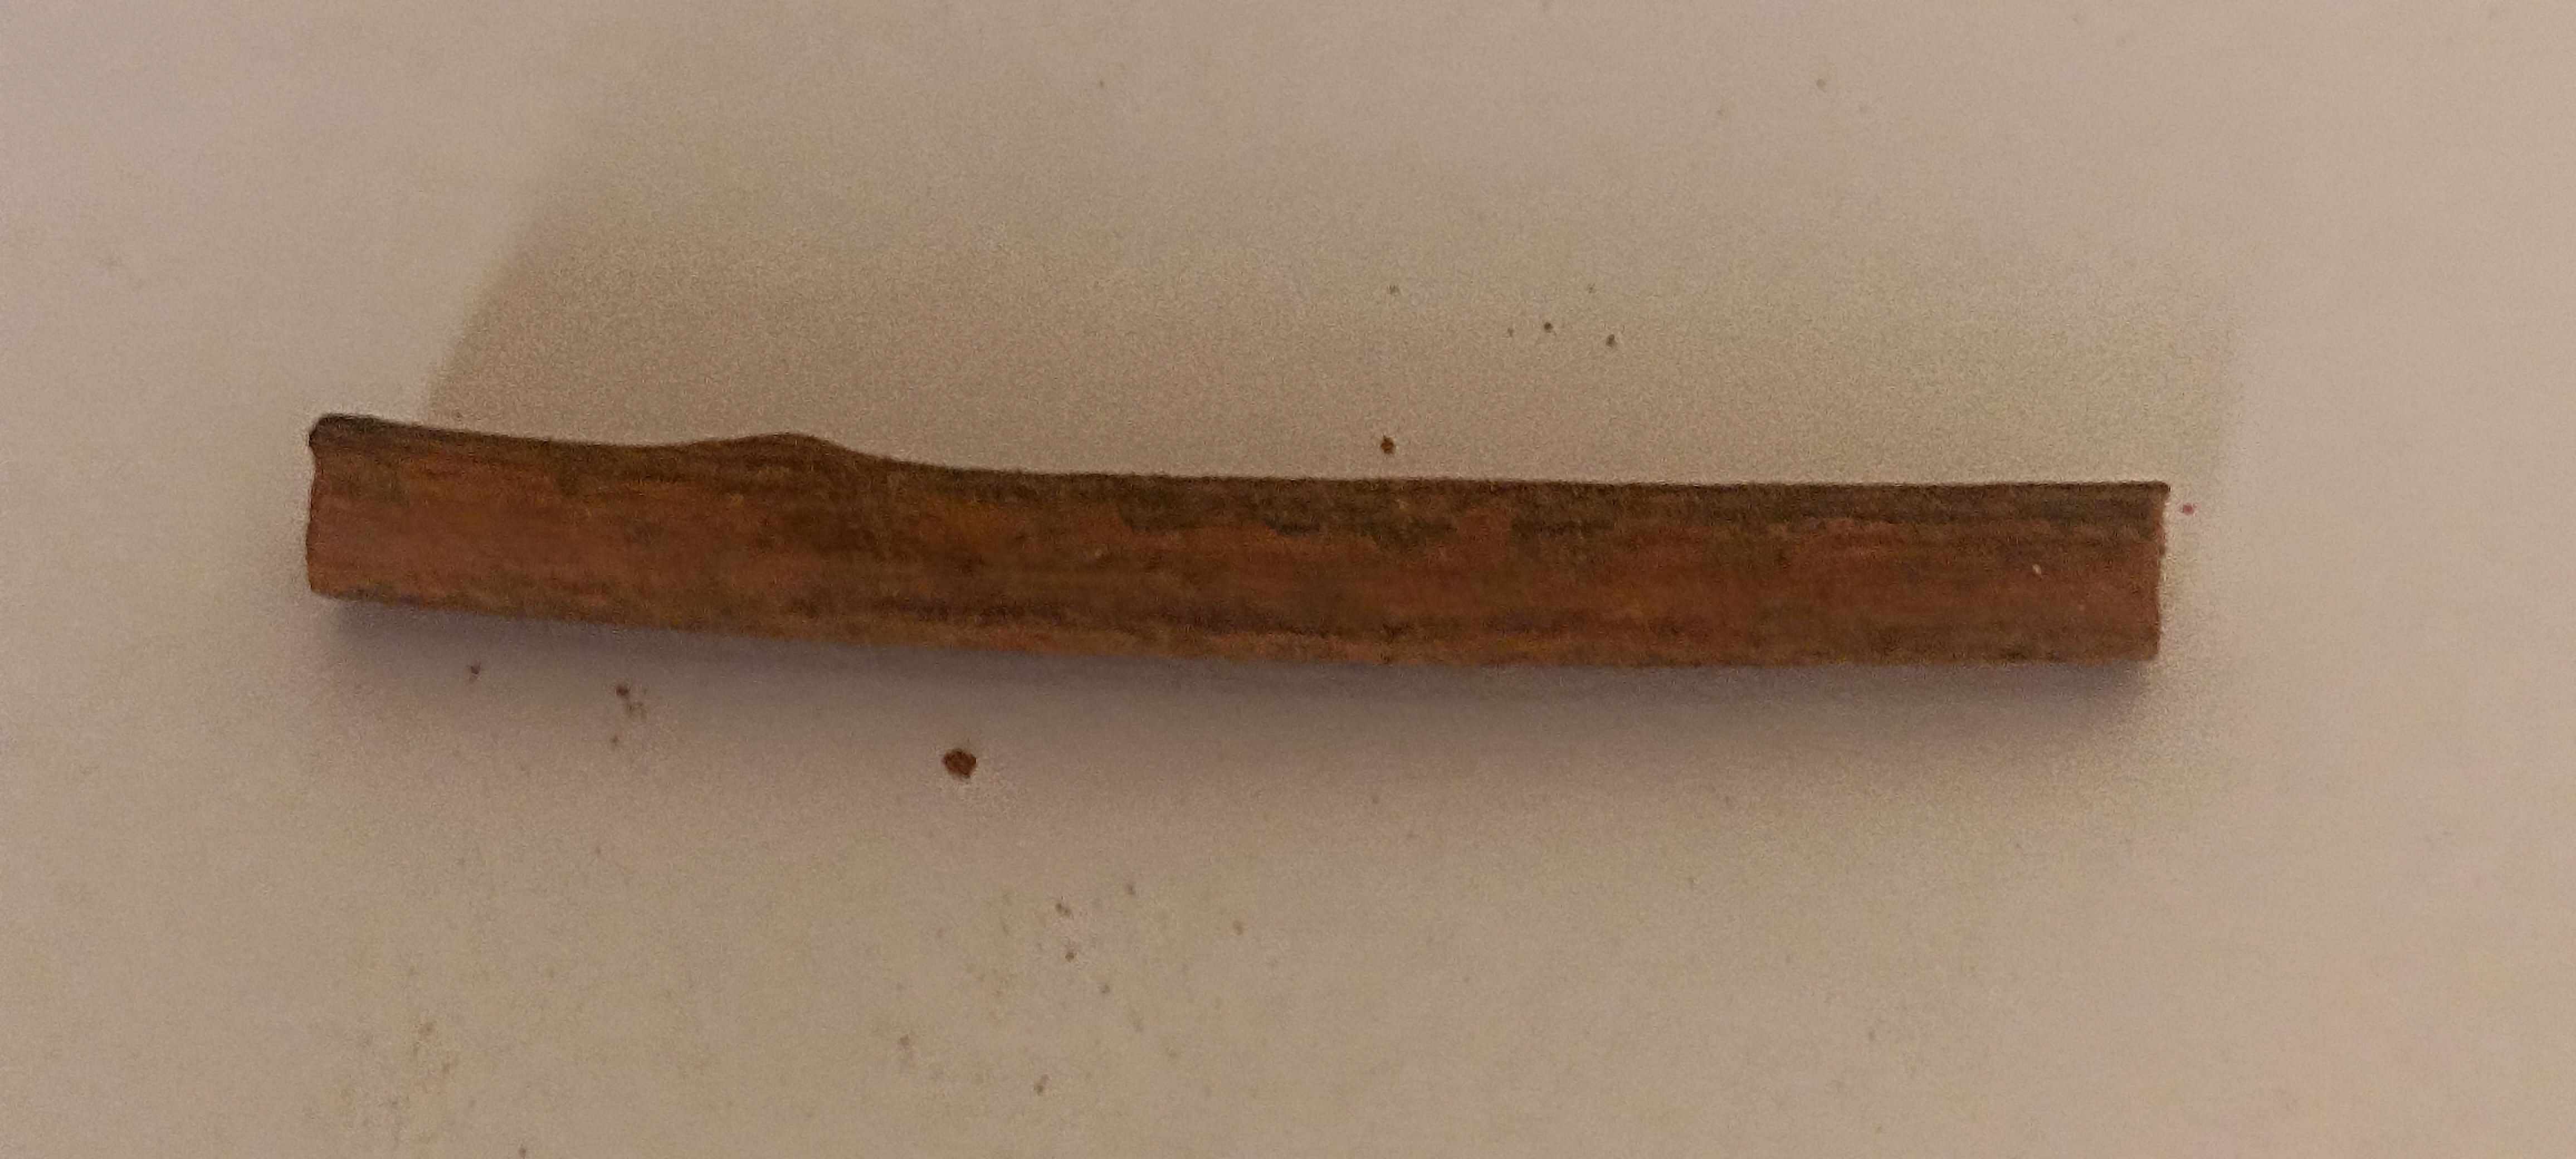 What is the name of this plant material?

manjistha
